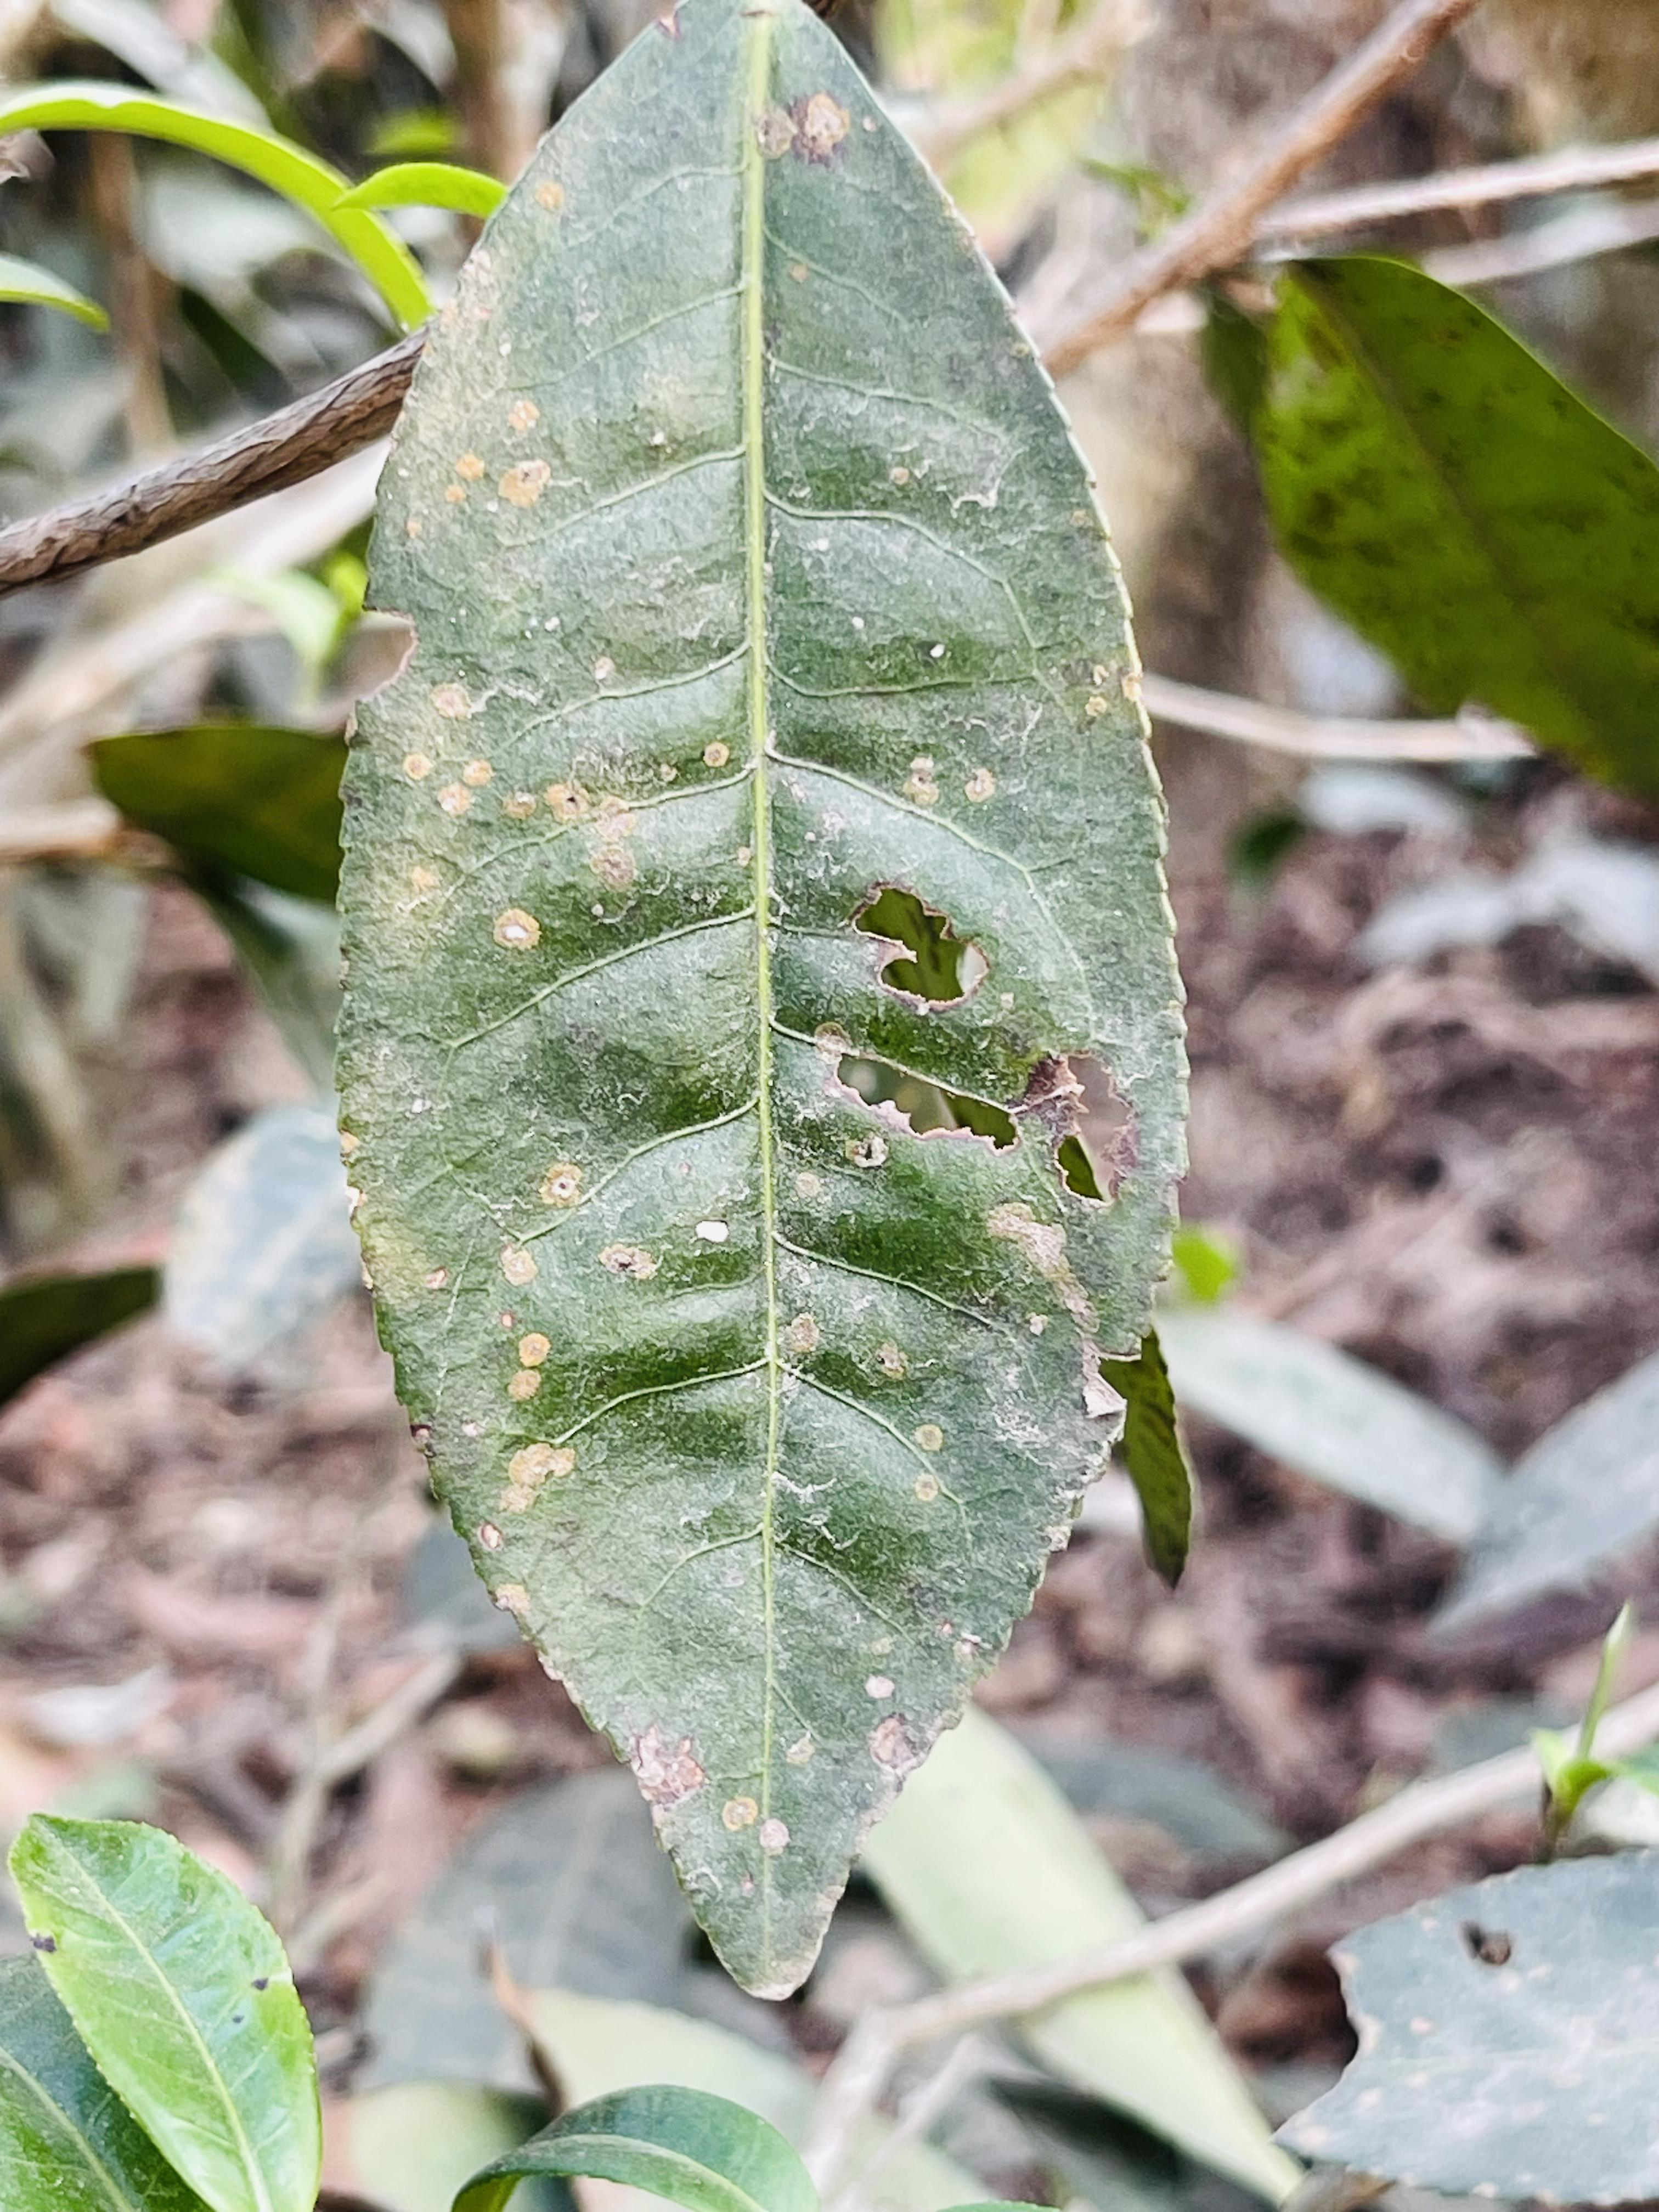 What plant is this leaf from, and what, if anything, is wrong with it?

tea, red rust
